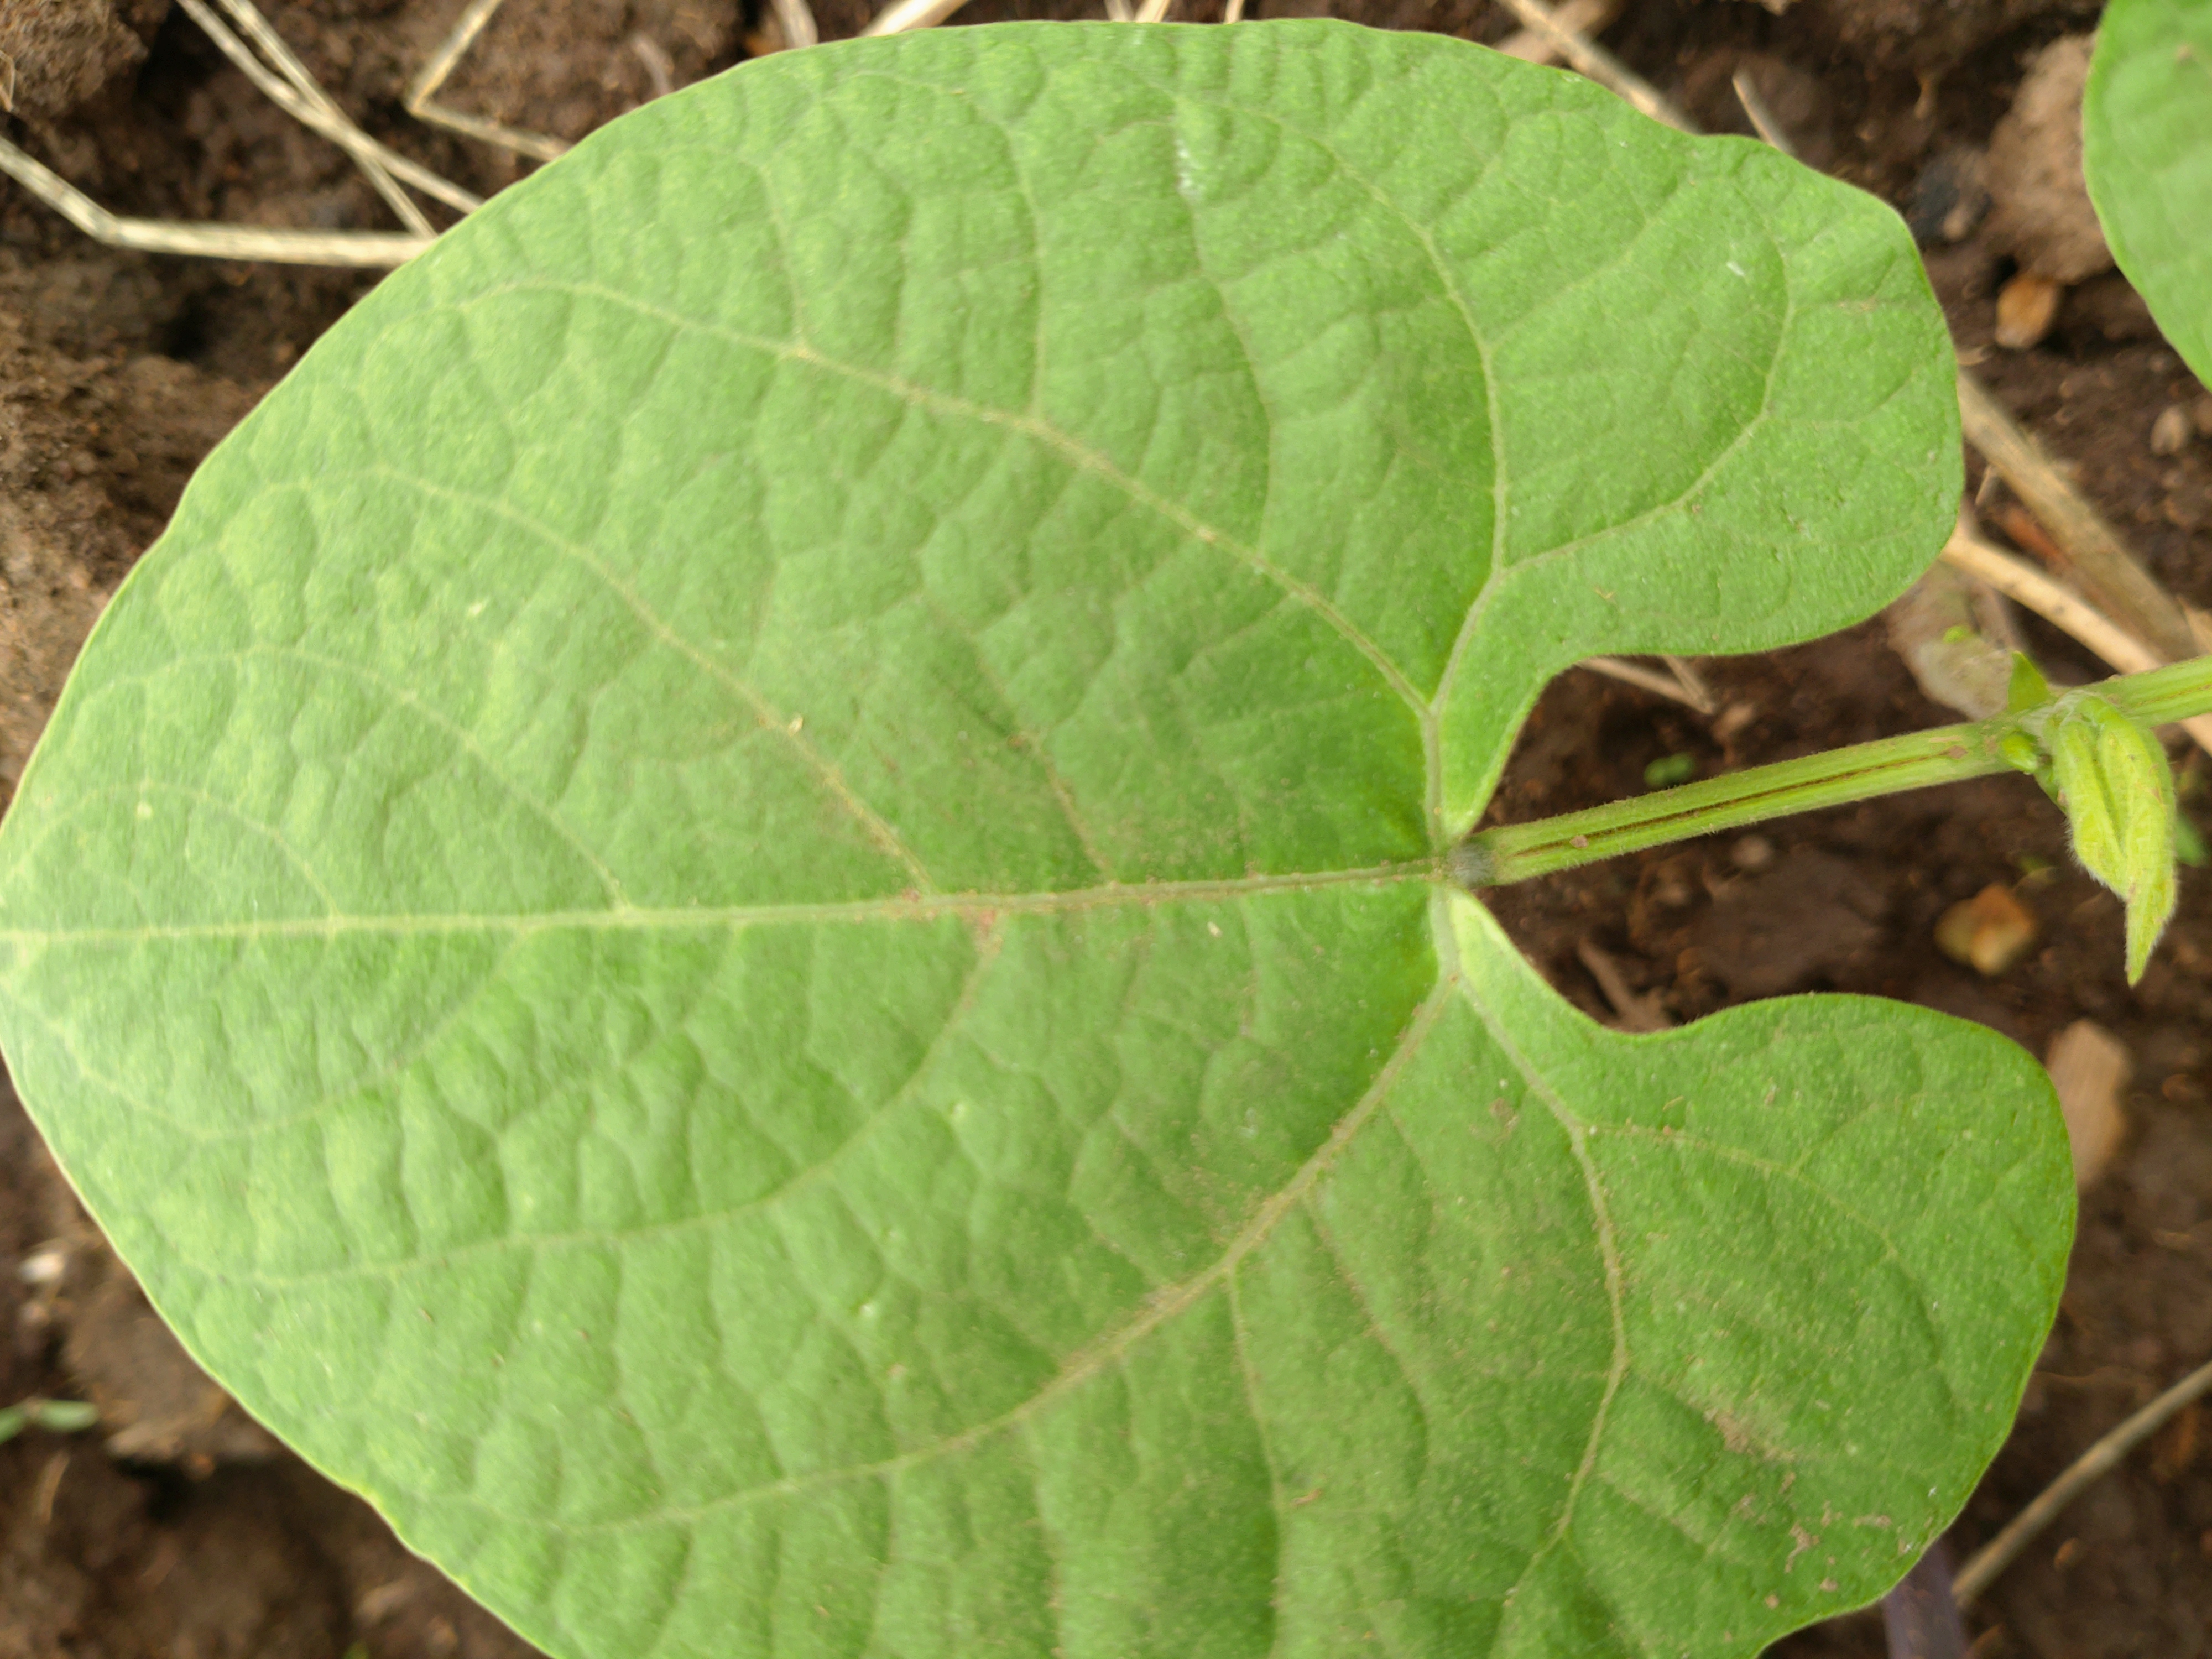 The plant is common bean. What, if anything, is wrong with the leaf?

healthy
